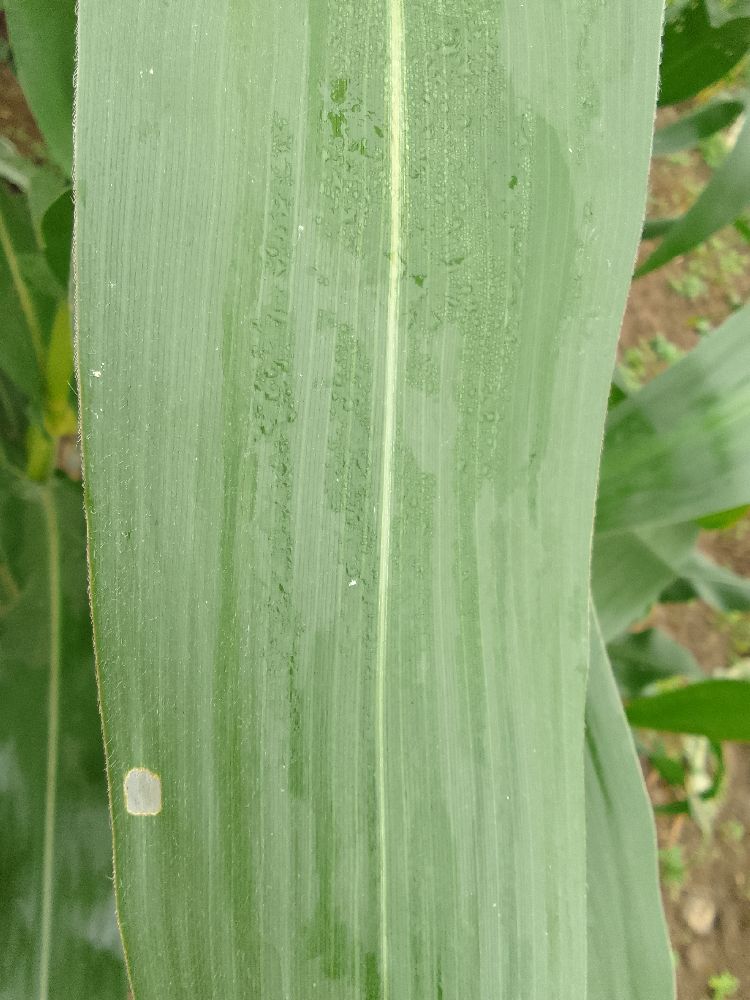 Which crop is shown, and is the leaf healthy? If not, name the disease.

maize, healthy
